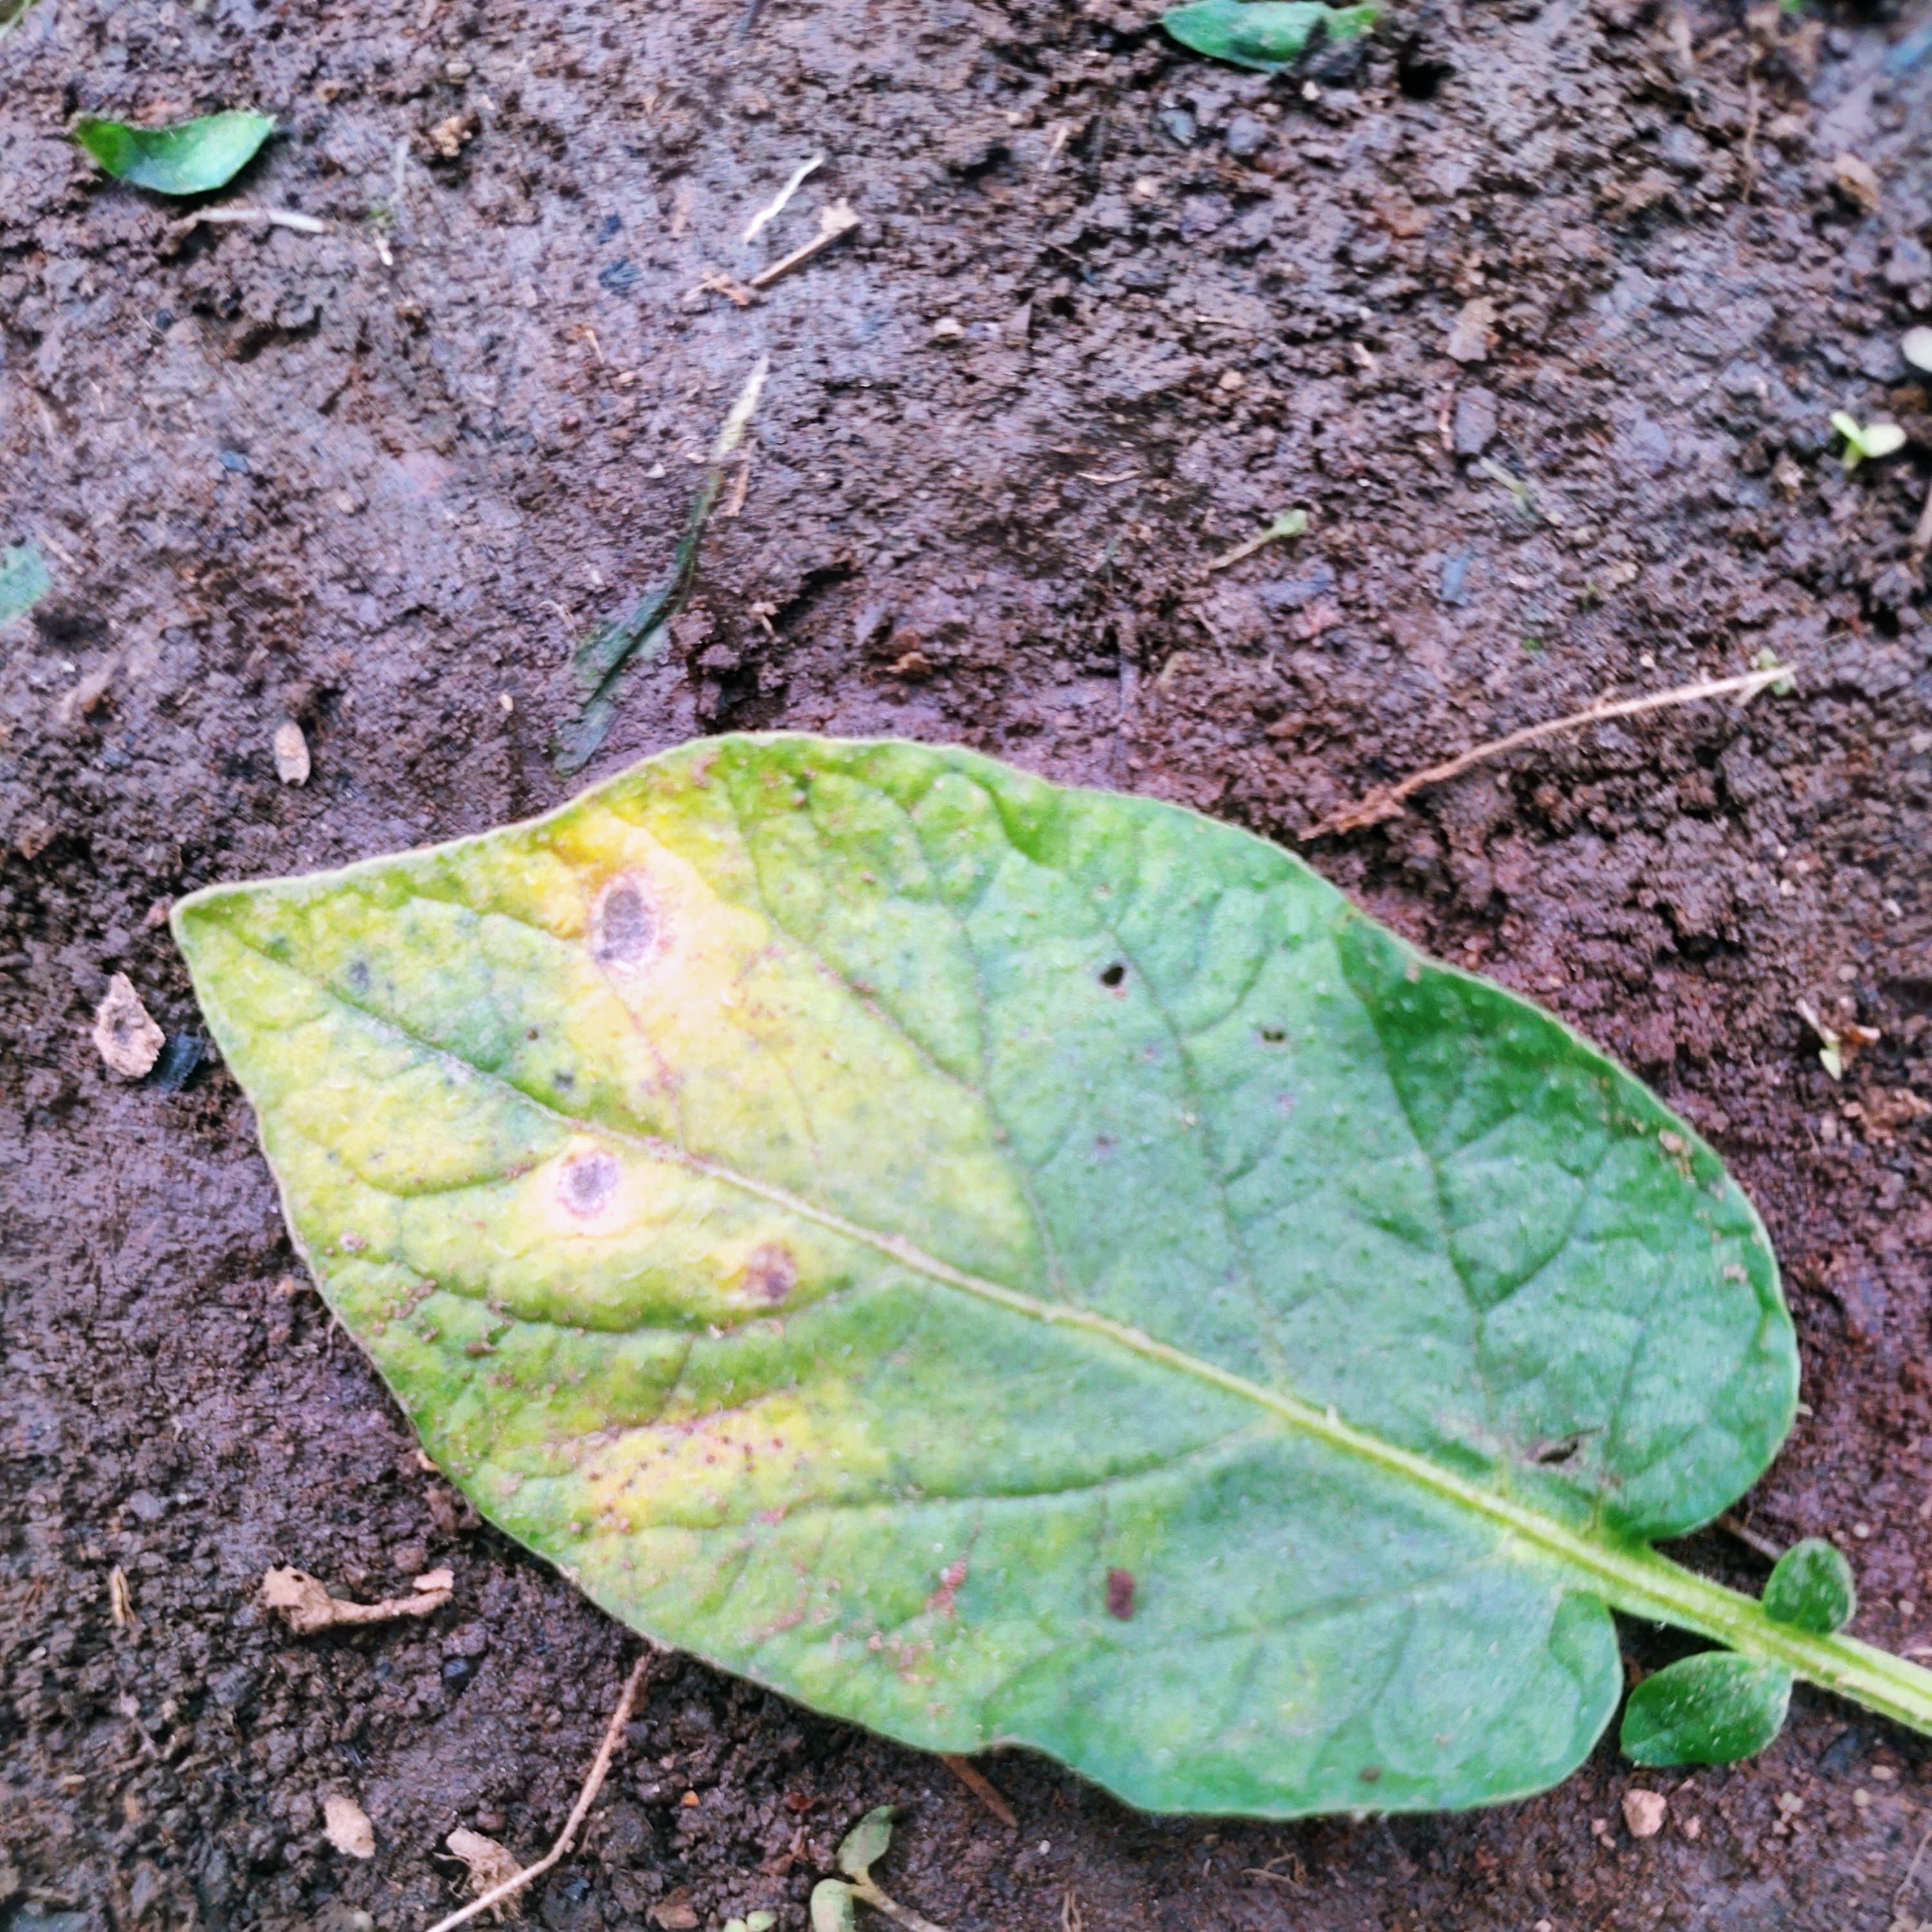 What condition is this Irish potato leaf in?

late blight
